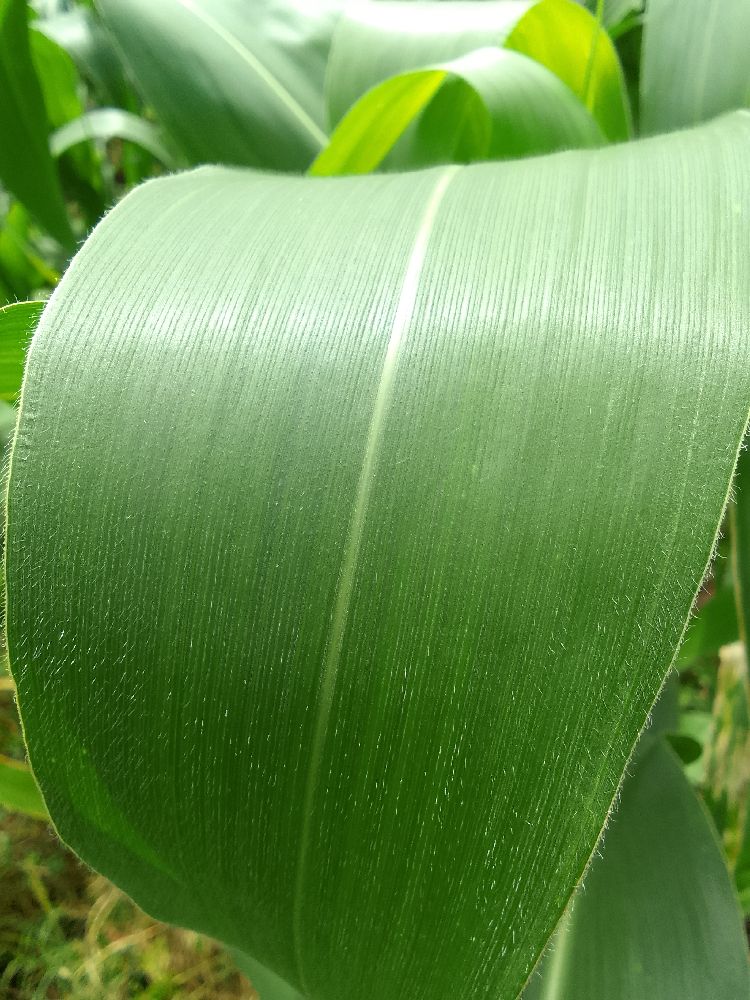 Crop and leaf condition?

maize, healthy
